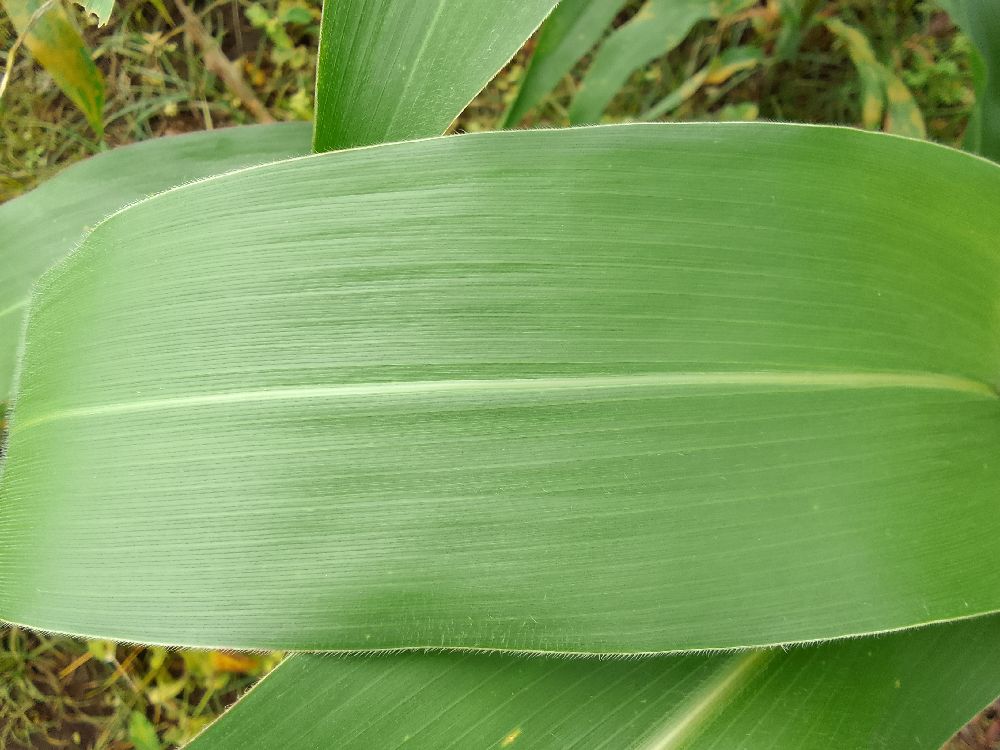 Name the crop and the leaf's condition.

maize, healthy
